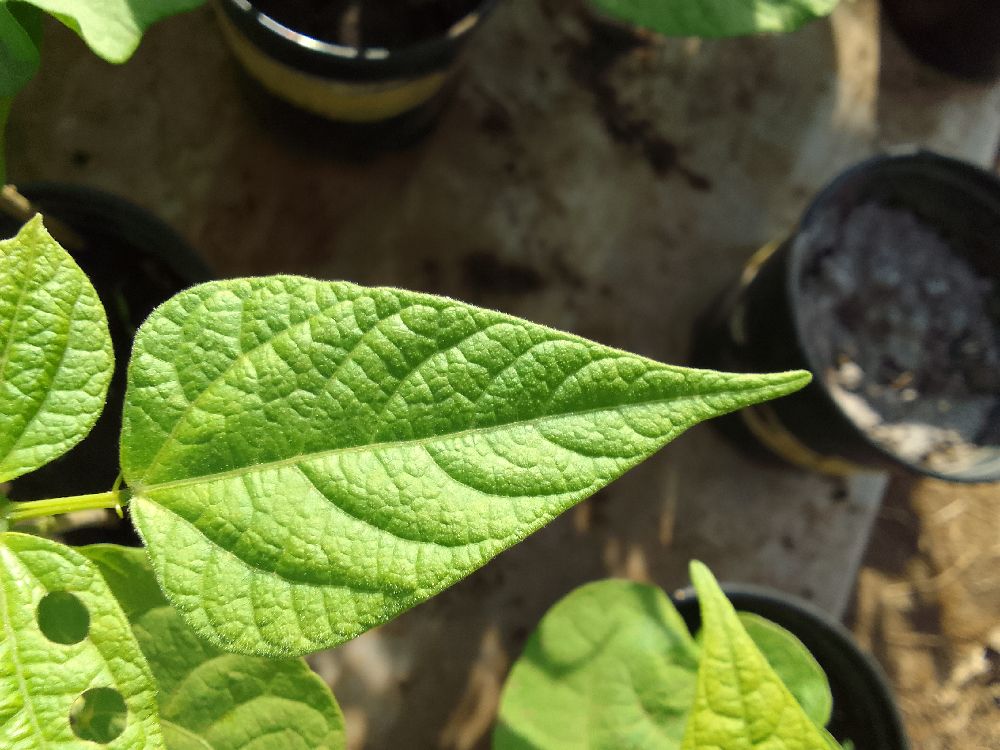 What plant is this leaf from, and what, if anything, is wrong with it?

common bean, healthy
